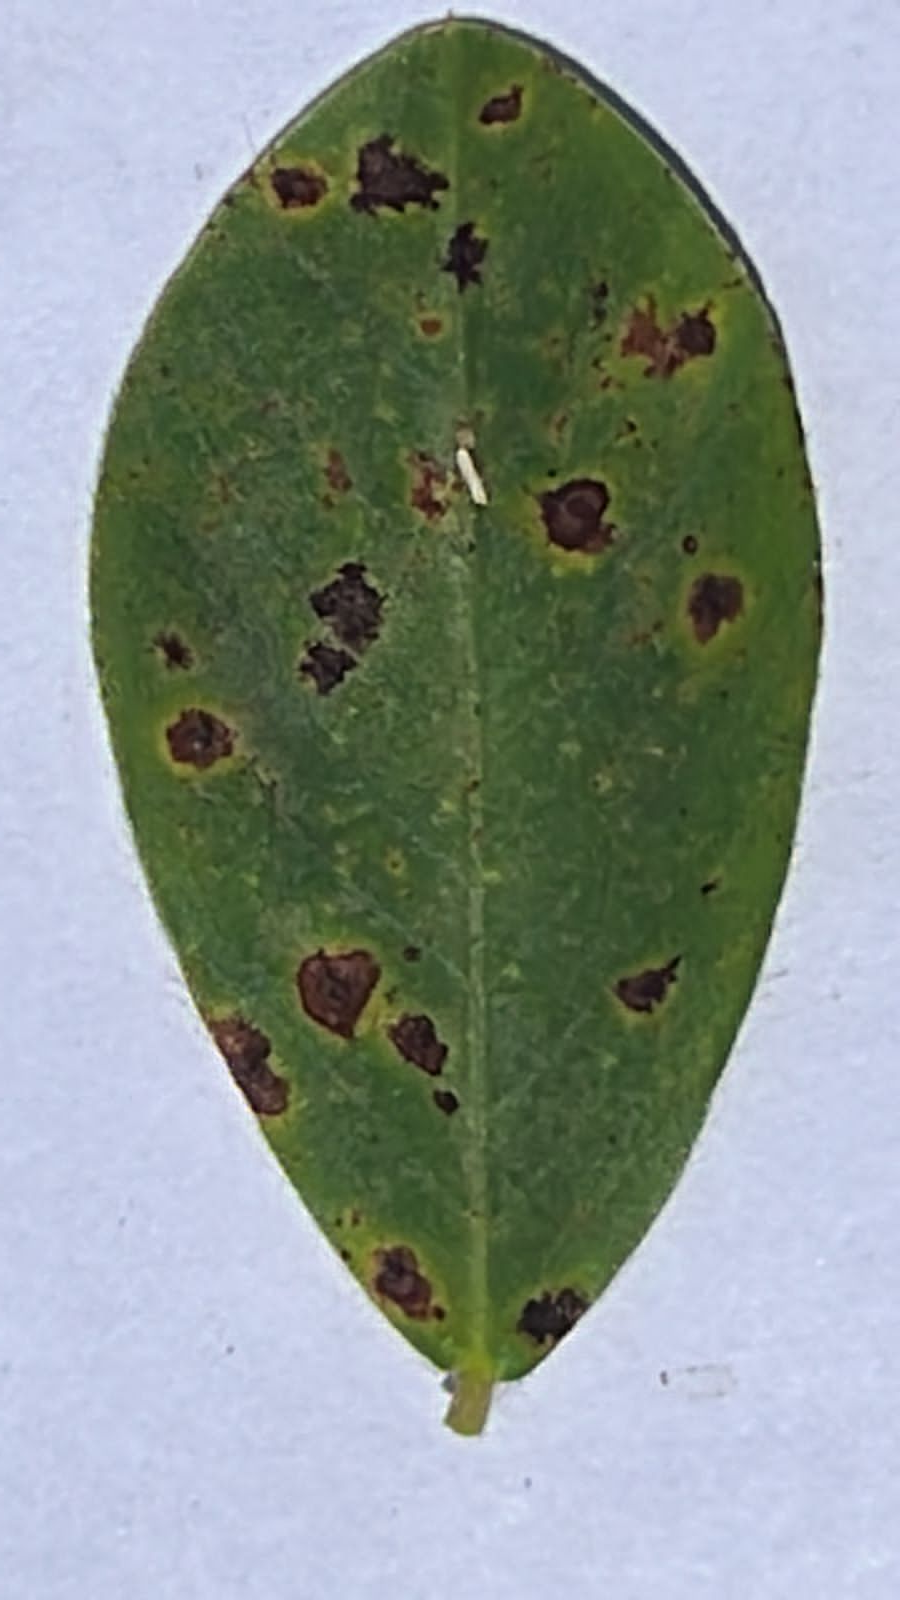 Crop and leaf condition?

peanut, nothapassalora personata
